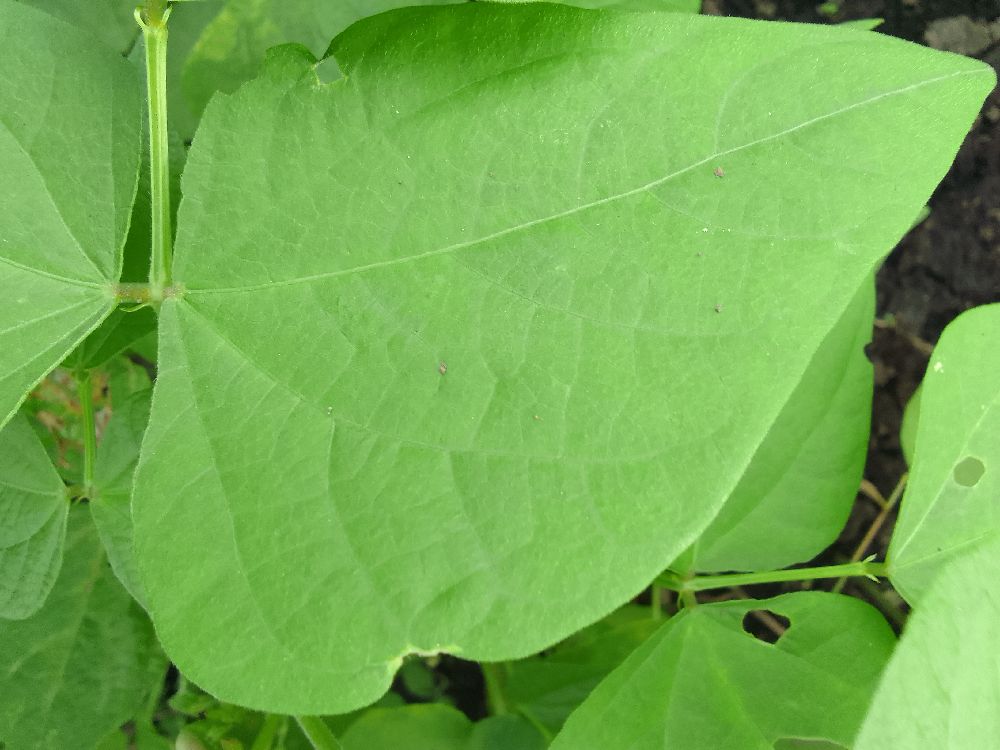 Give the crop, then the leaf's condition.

common bean, healthy
